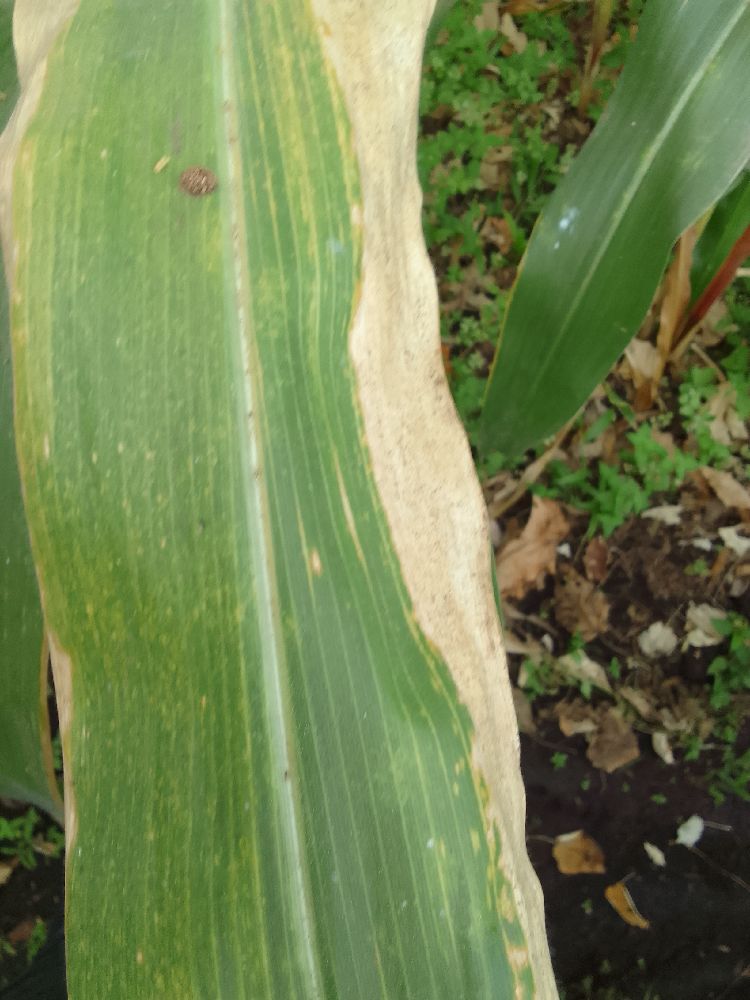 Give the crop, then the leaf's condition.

maize, maize lethal necrosis
